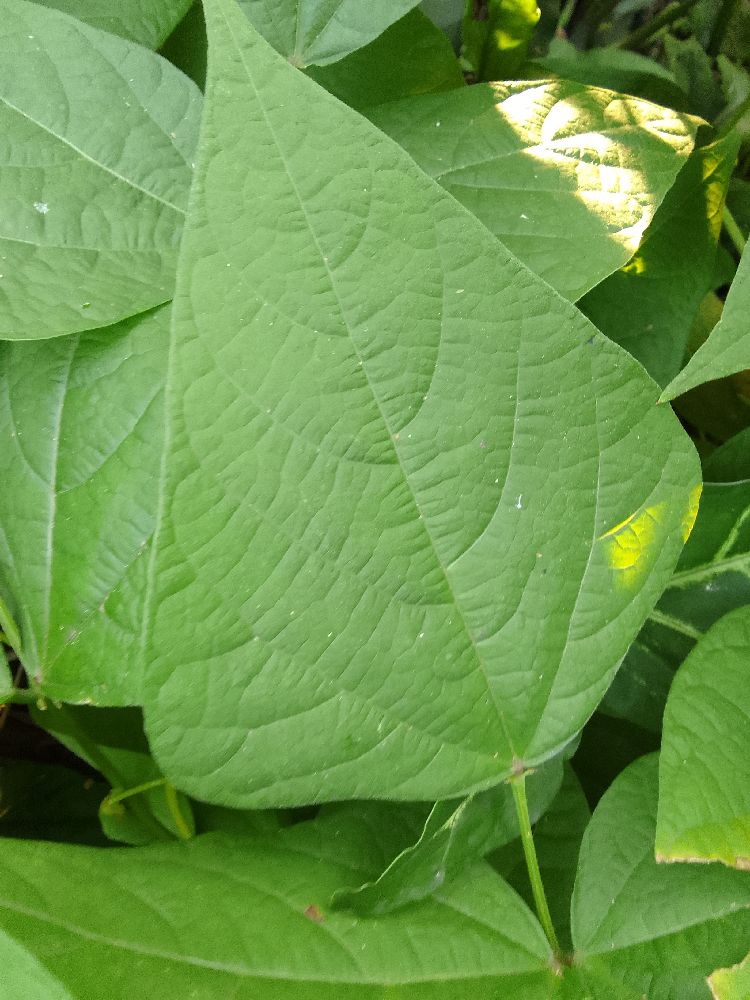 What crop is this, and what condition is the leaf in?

common bean, healthy
